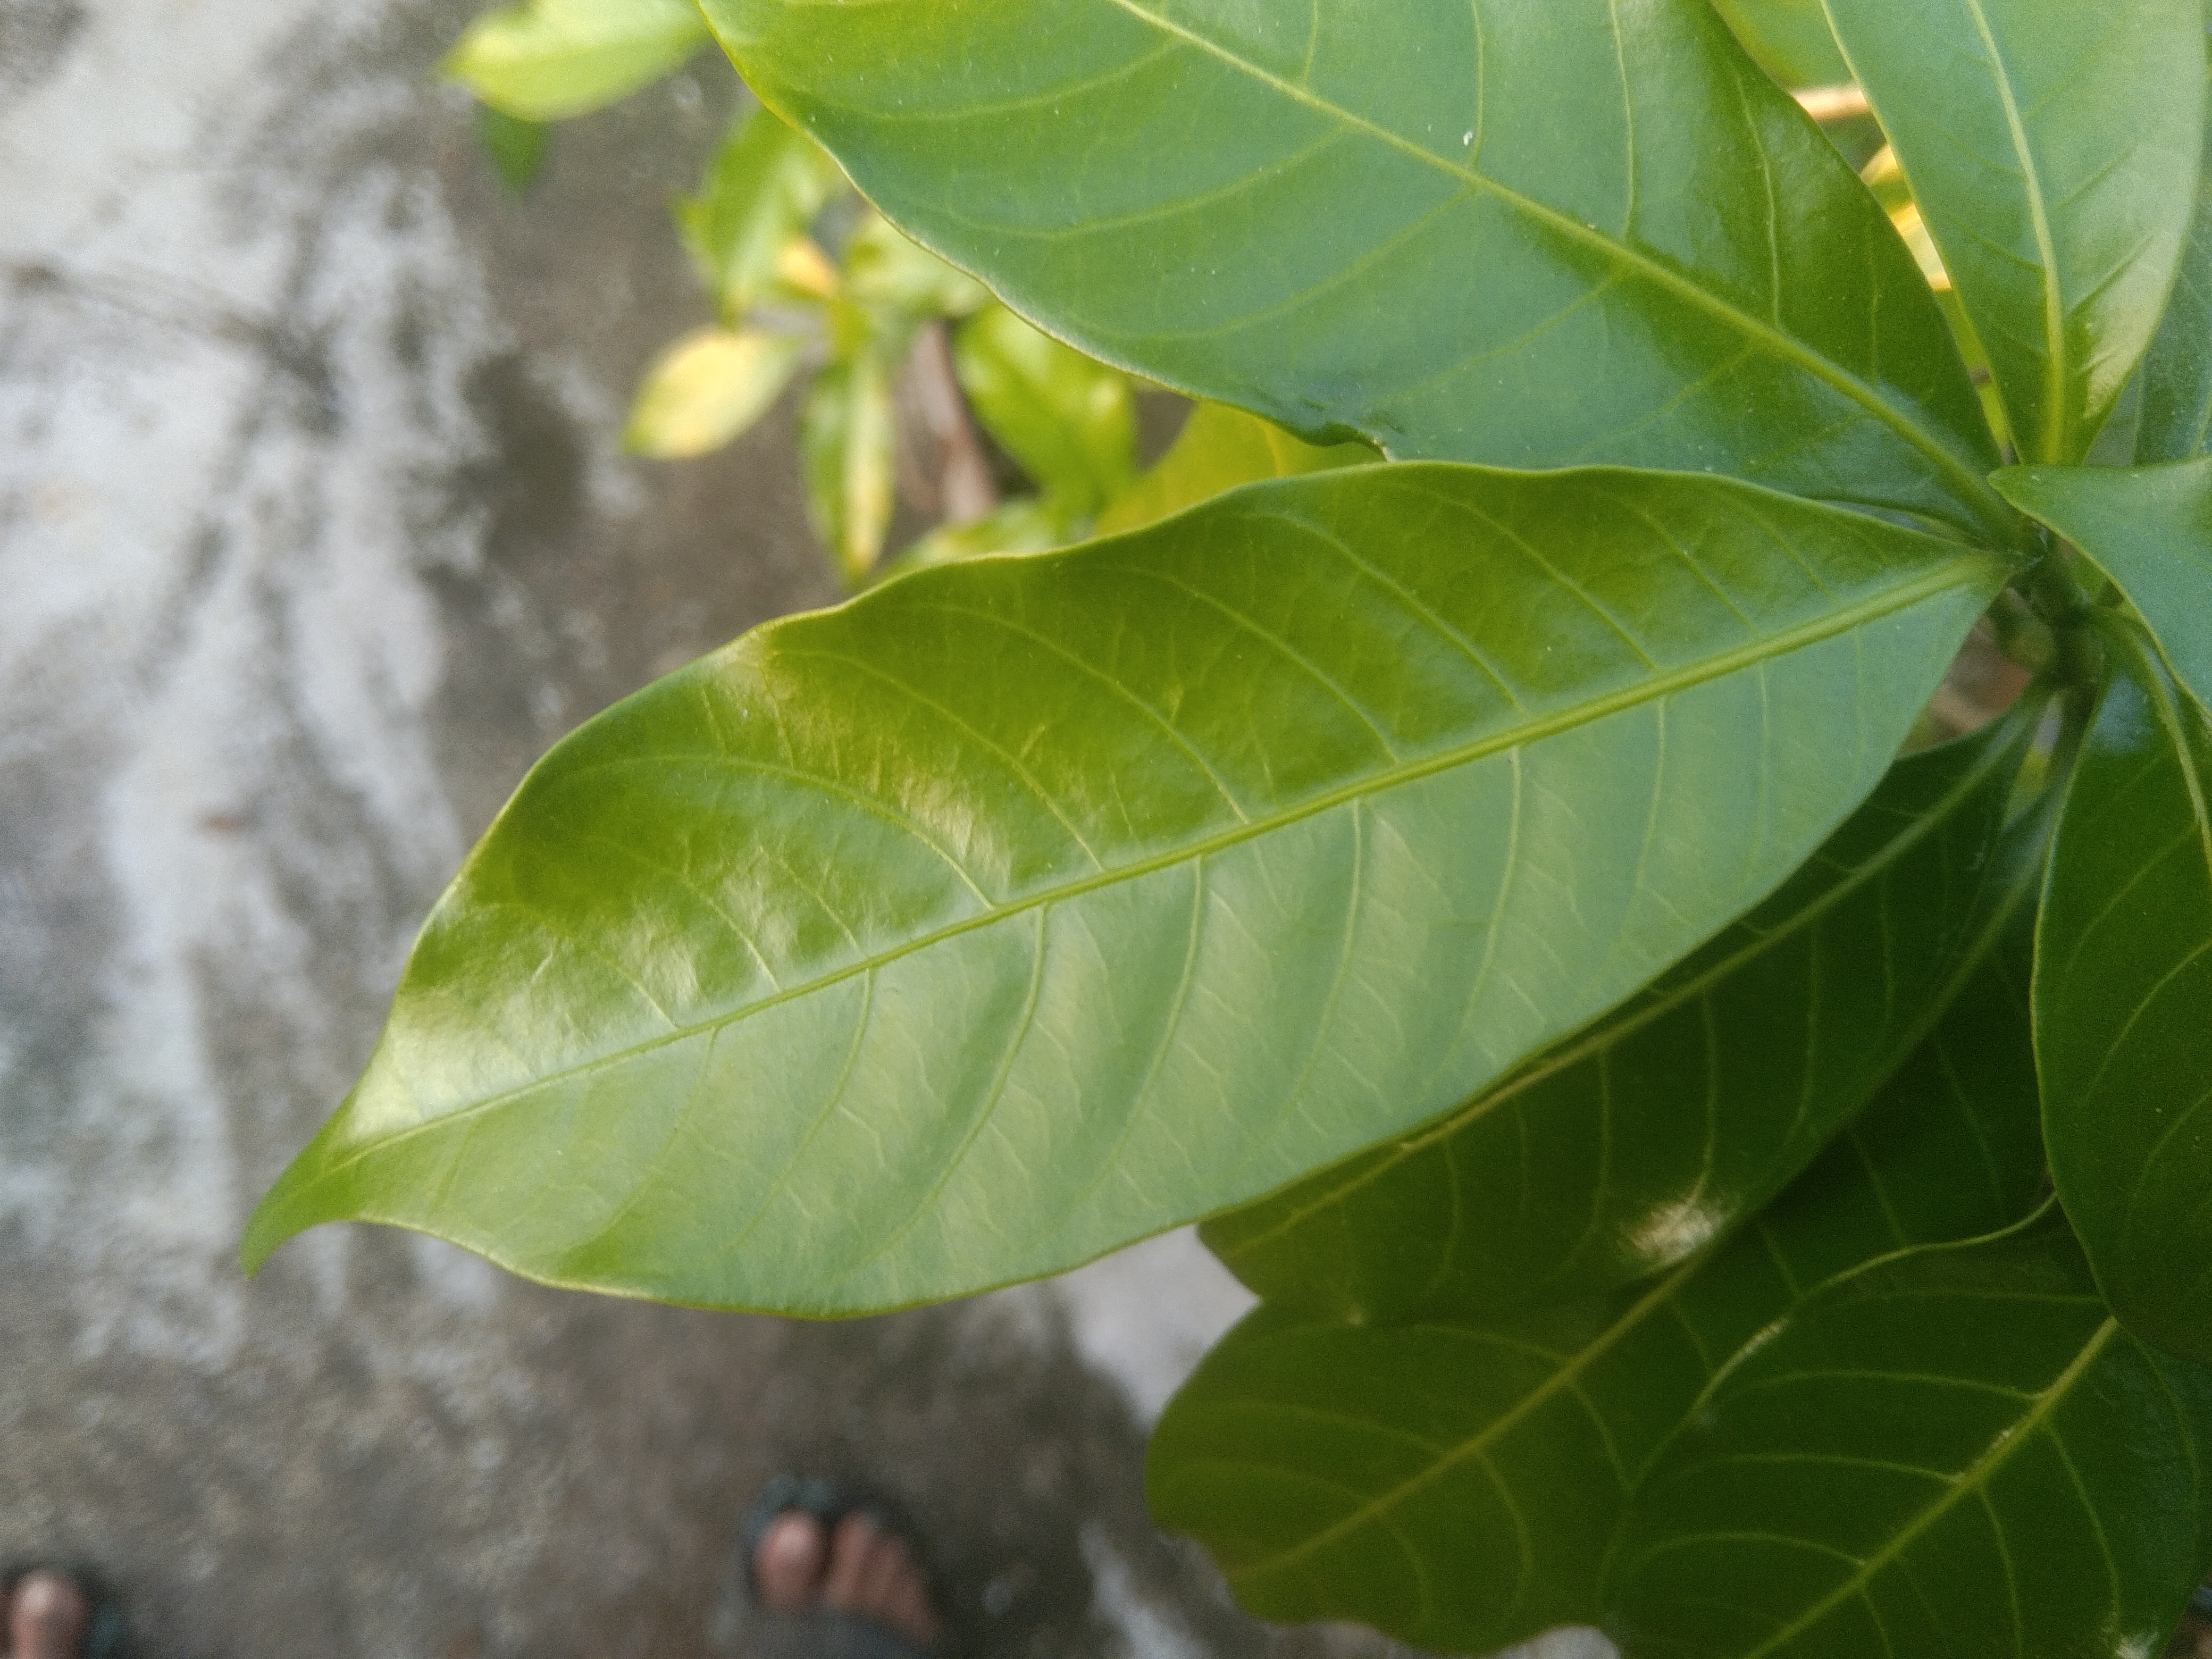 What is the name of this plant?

togor
